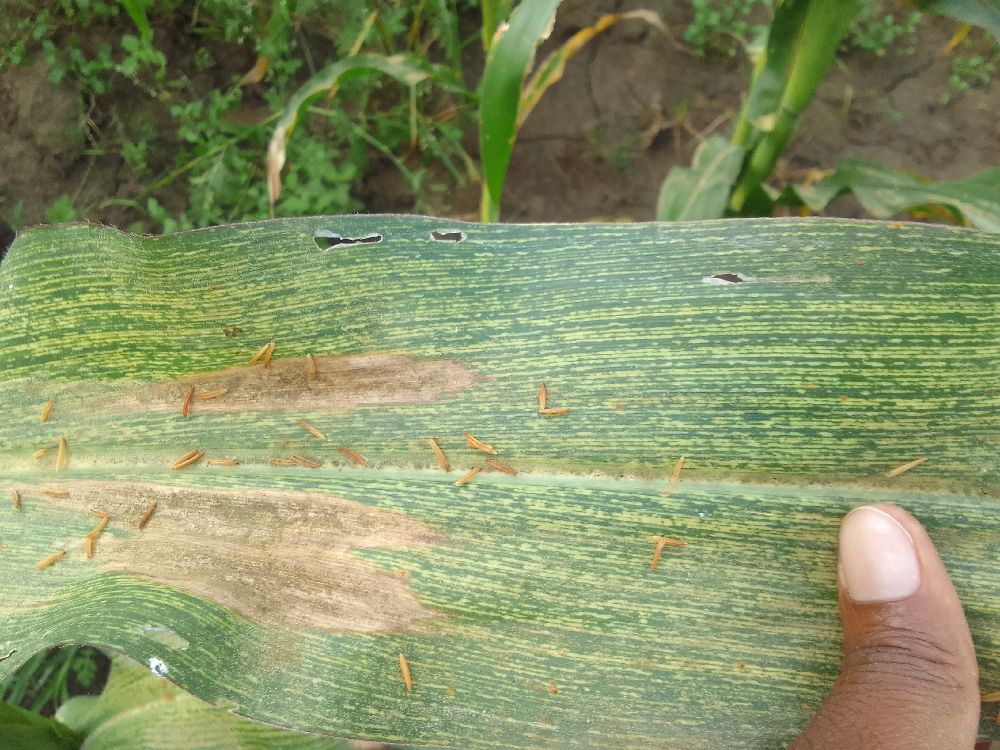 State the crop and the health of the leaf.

maize, maize streak virus
